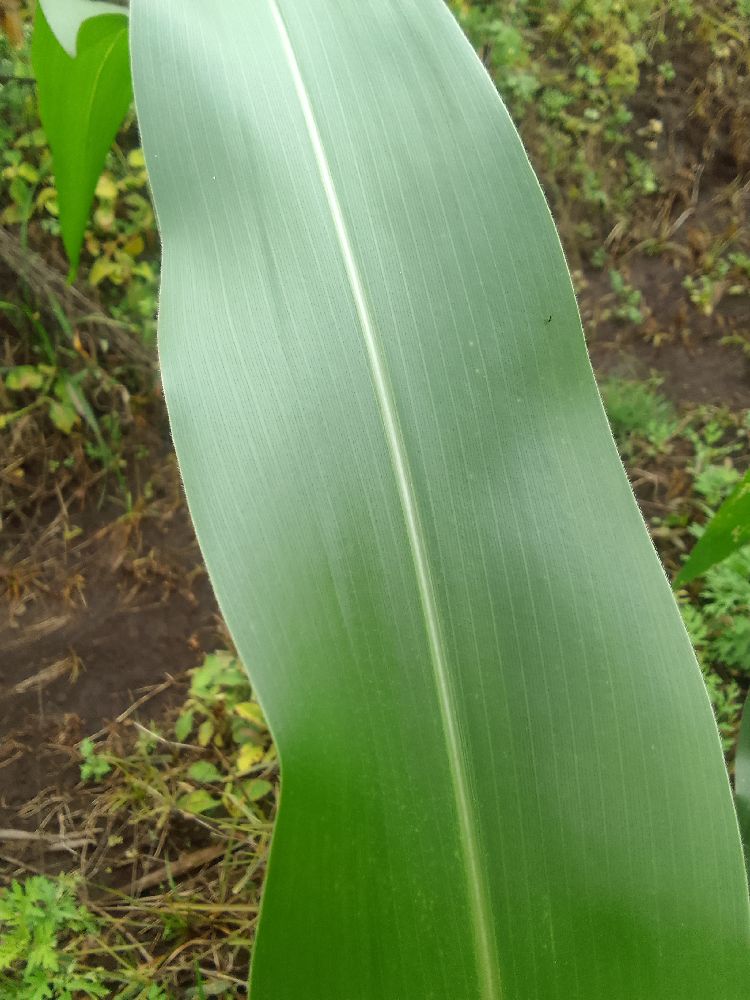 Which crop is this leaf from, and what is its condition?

maize, healthy
